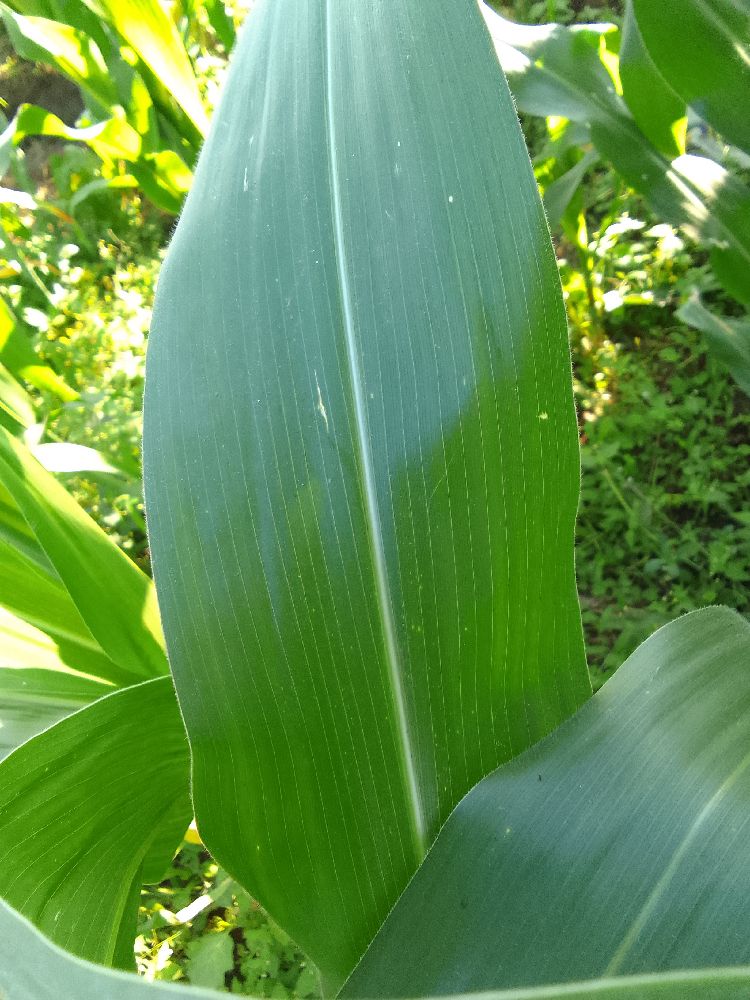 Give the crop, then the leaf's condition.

maize, healthy
